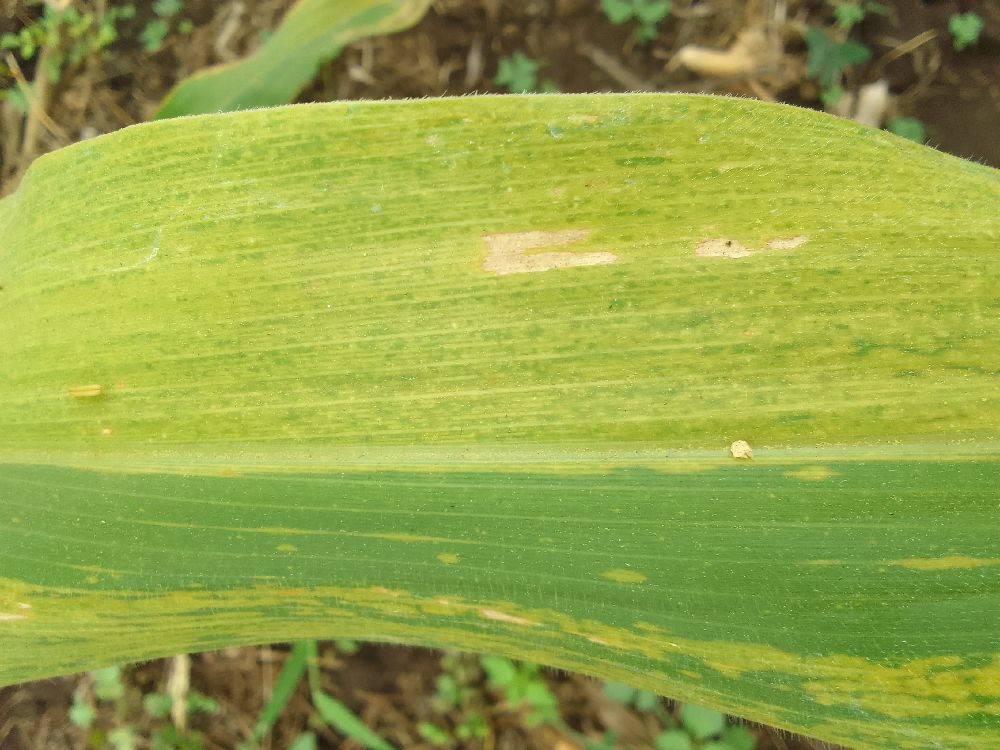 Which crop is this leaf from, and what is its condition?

maize, maize lethal necrosis
